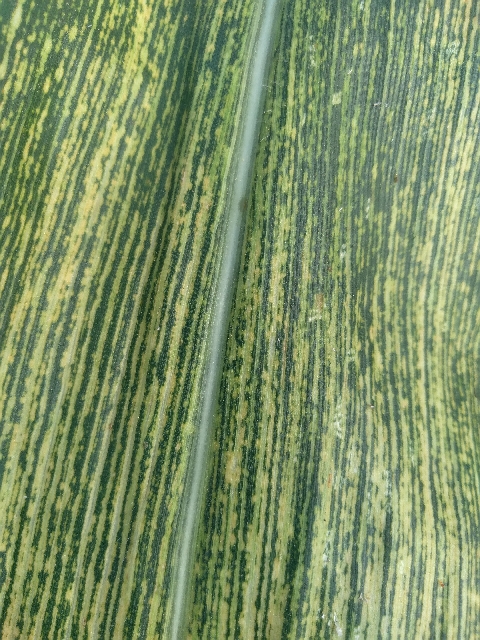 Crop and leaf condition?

maize, maize streak virus
